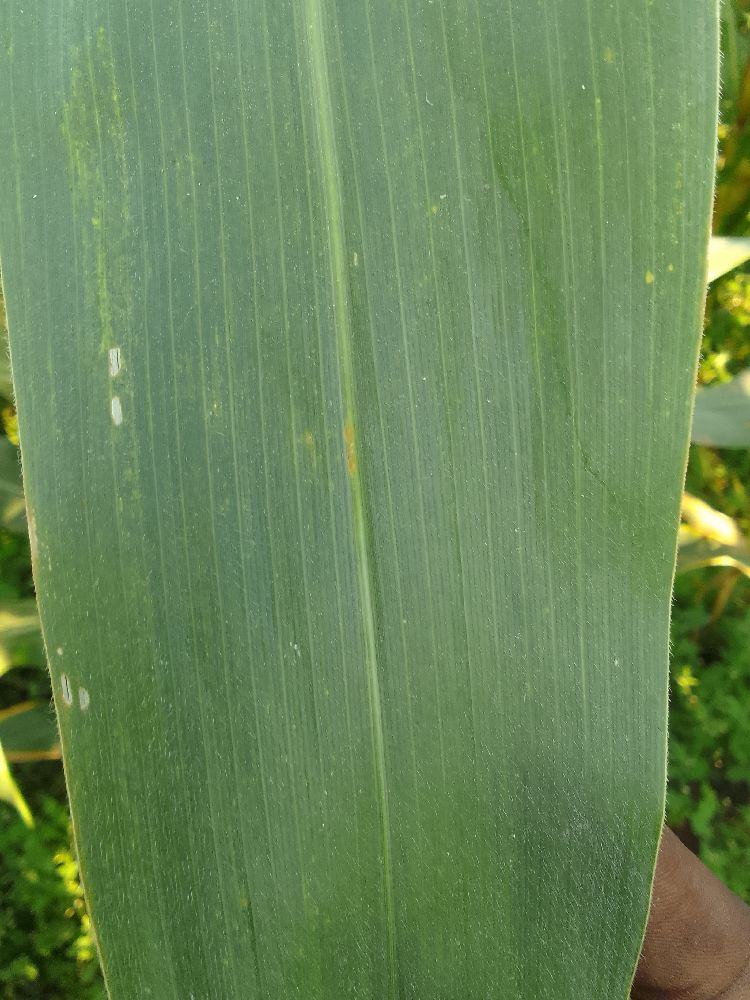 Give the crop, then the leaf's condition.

maize, healthy
